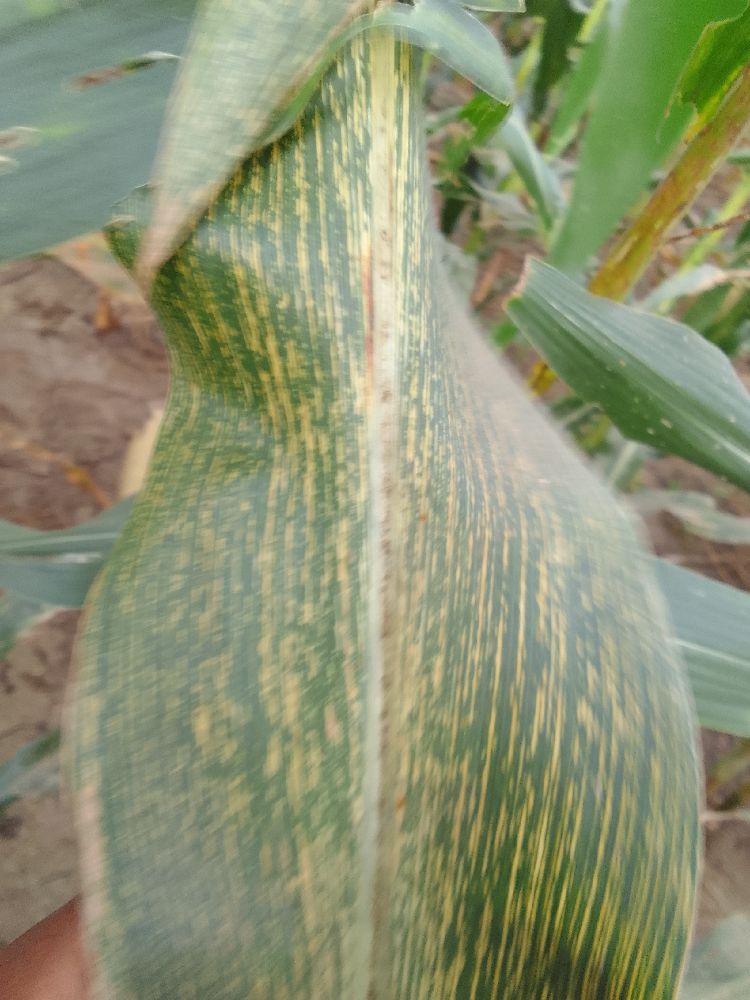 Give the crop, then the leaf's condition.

maize, maize streak virus
